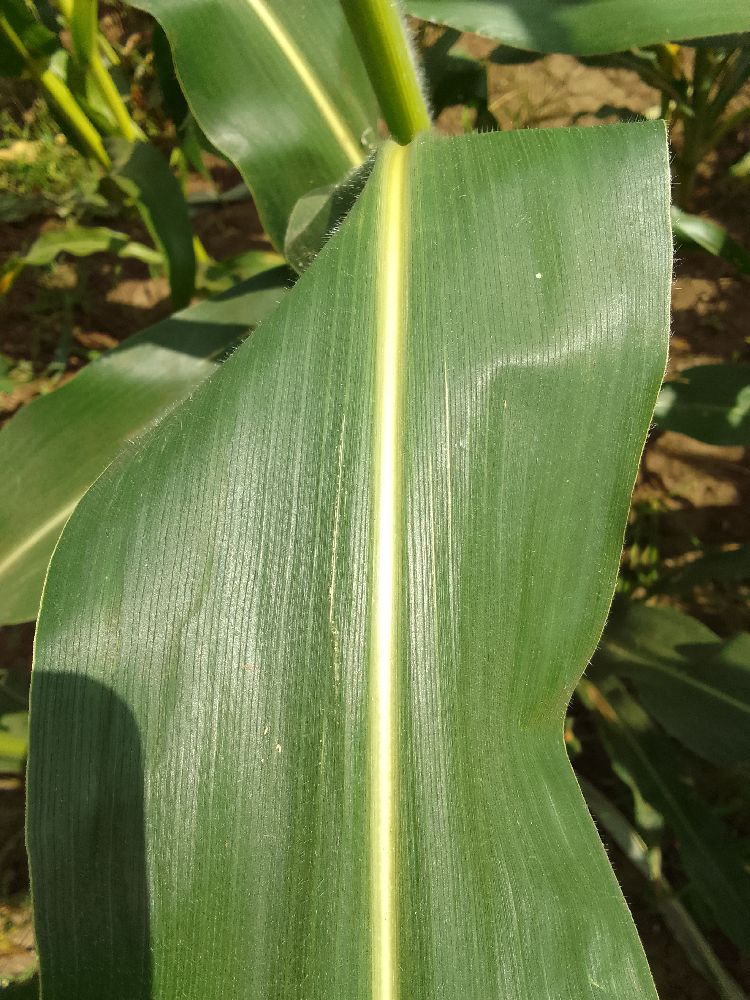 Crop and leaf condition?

maize, healthy
